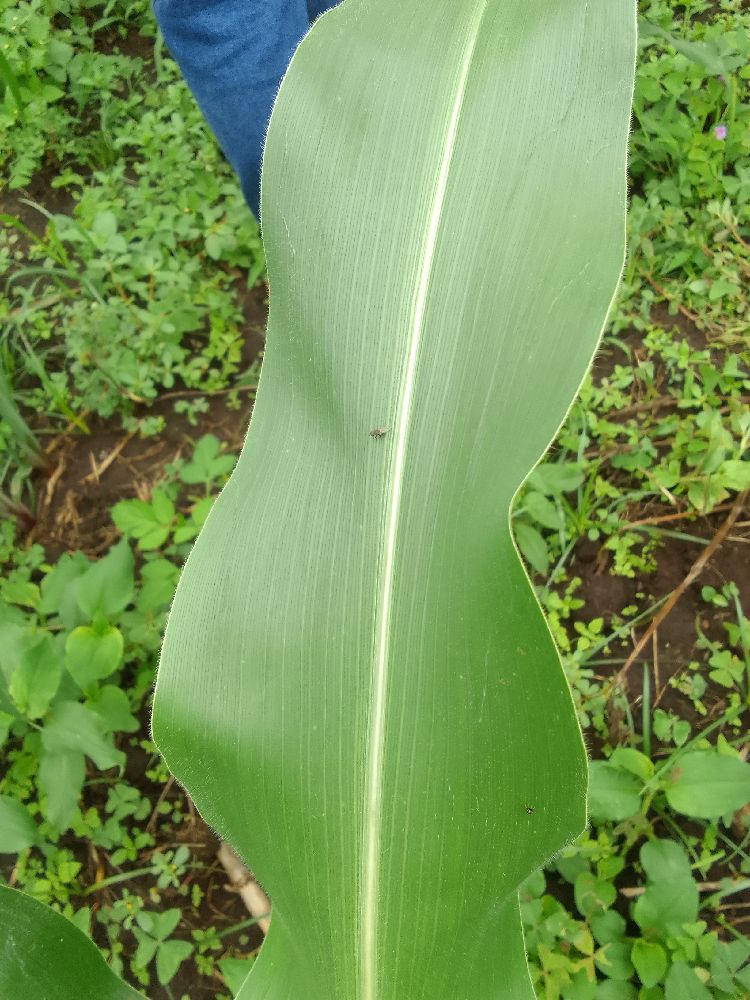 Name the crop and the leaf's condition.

maize, healthy
